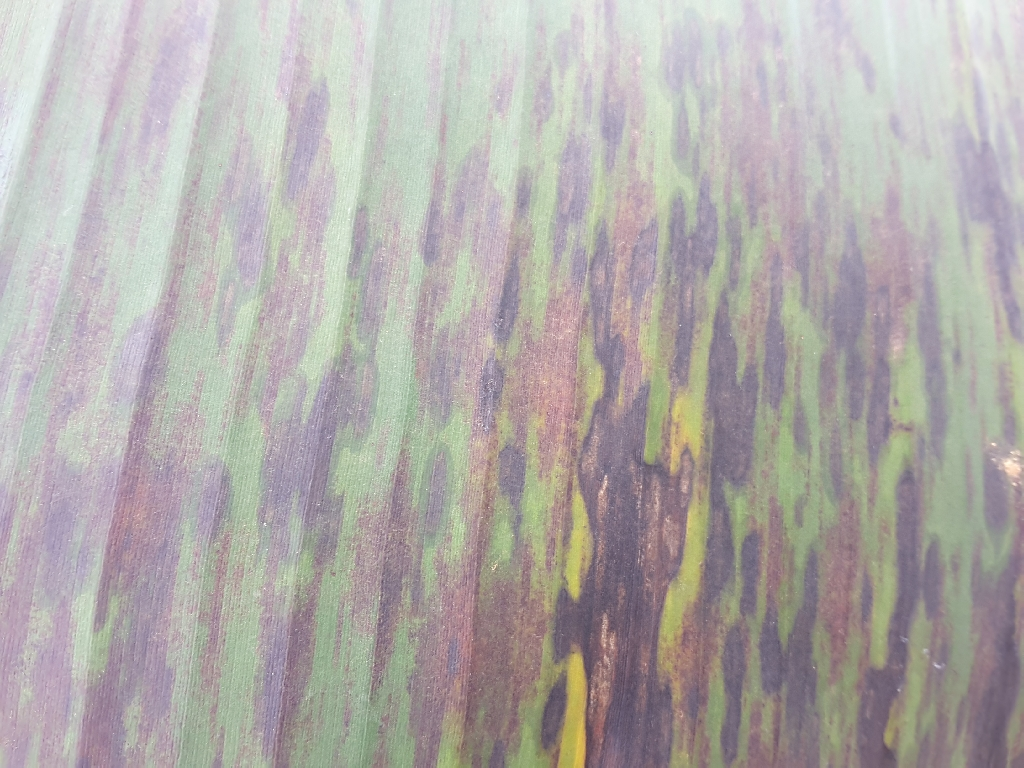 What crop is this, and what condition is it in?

banana, black sigatoka
